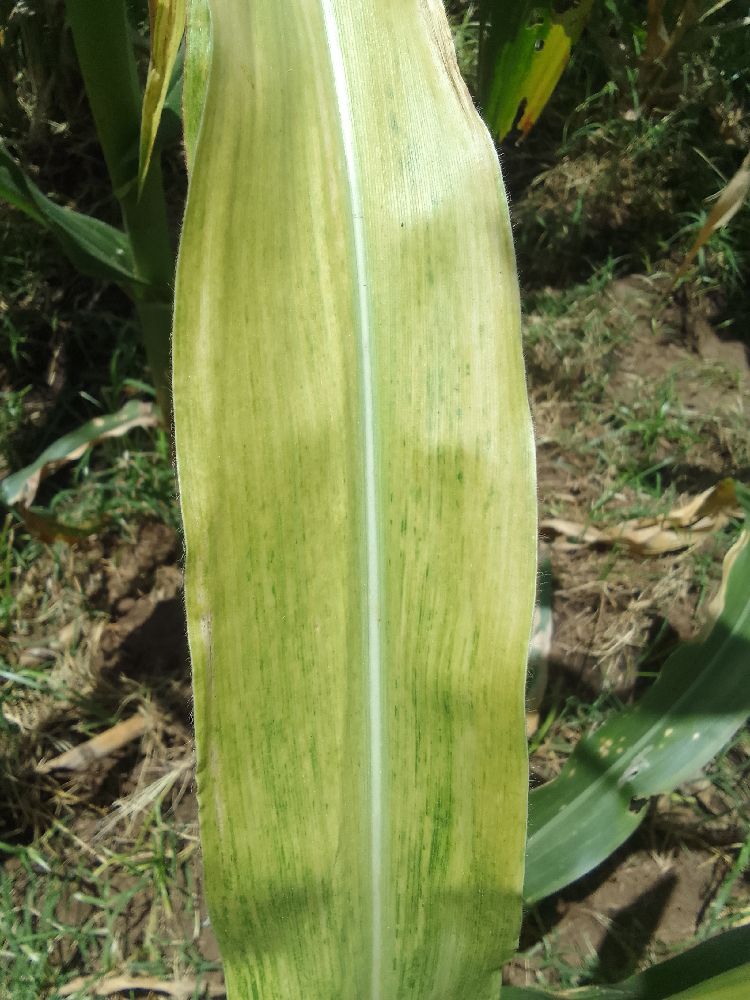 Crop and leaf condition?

maize, maize lethal necrosis
